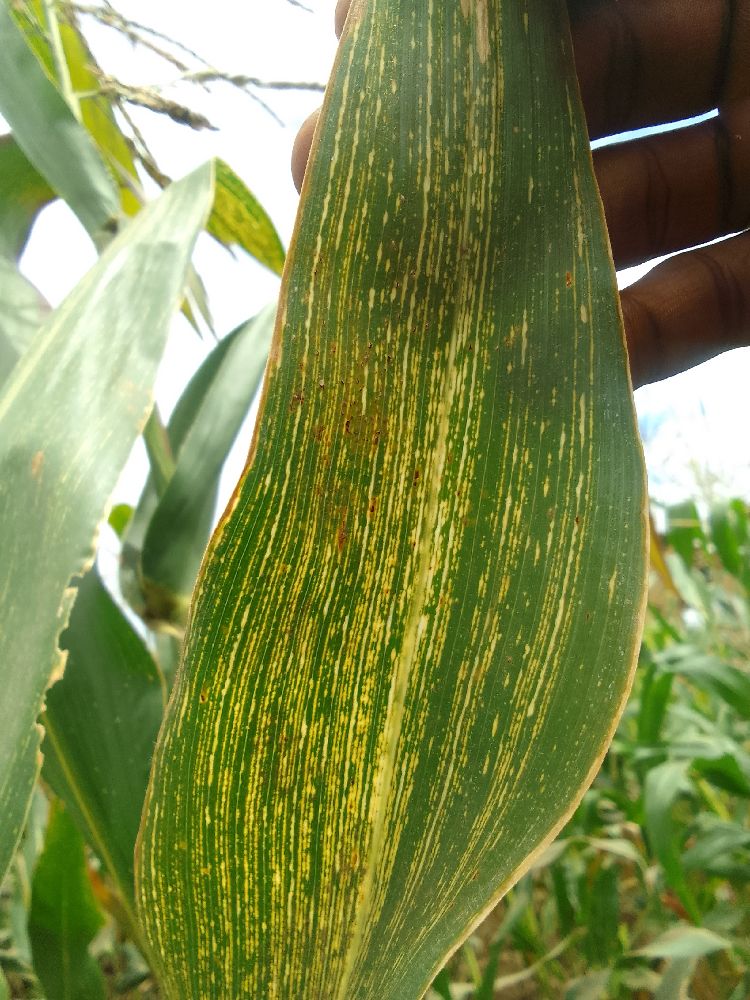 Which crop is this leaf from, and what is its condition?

maize, maize streak virus
